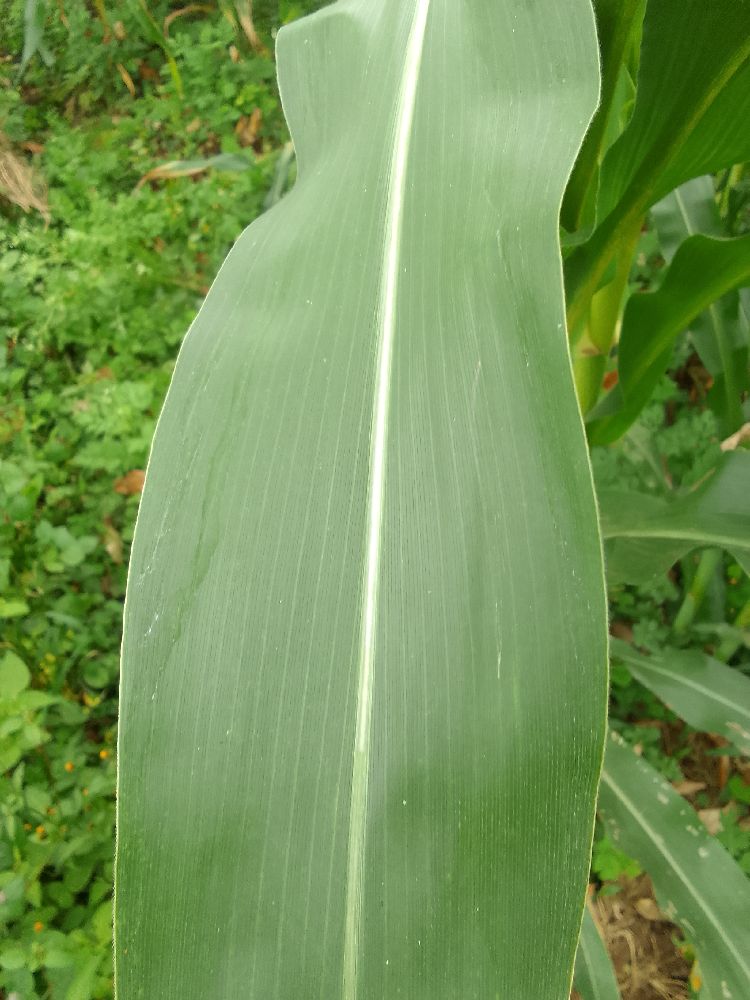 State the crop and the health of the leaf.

maize, healthy
